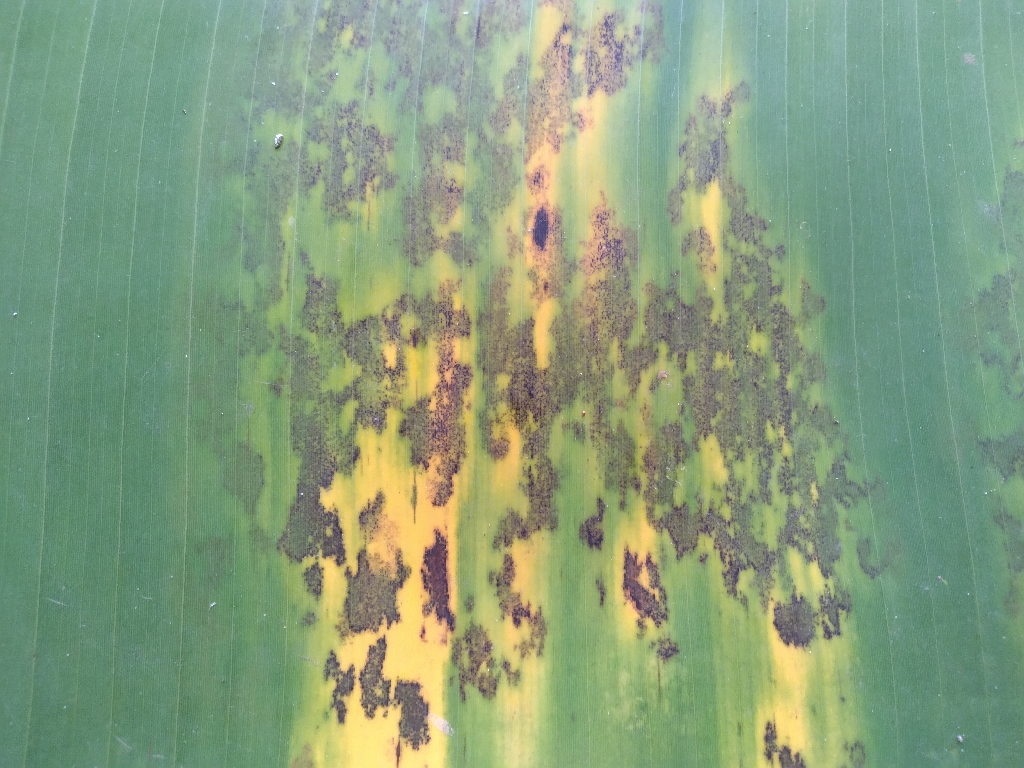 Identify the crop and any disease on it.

banana, black sigatoka
